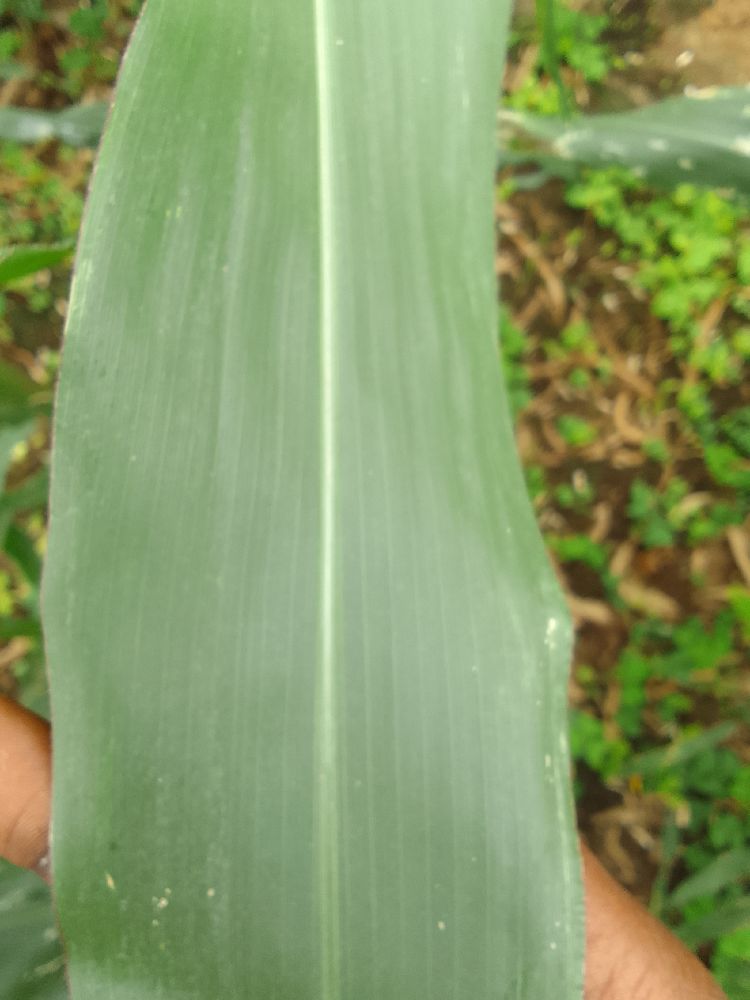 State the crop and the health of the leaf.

maize, healthy
